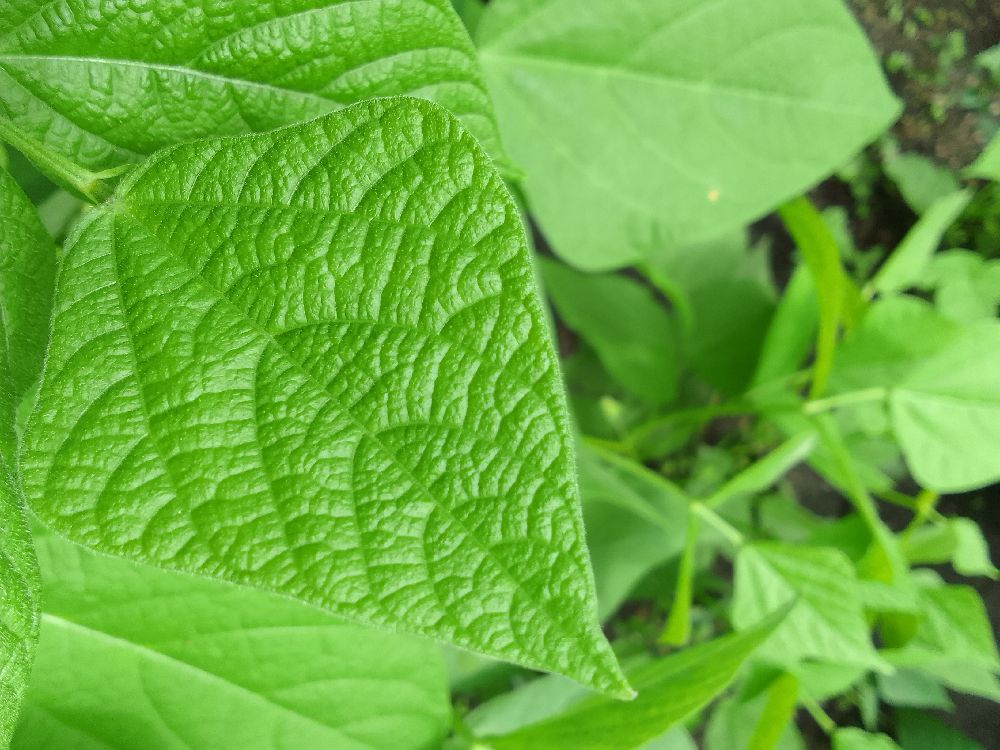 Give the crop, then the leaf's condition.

common bean, healthy
